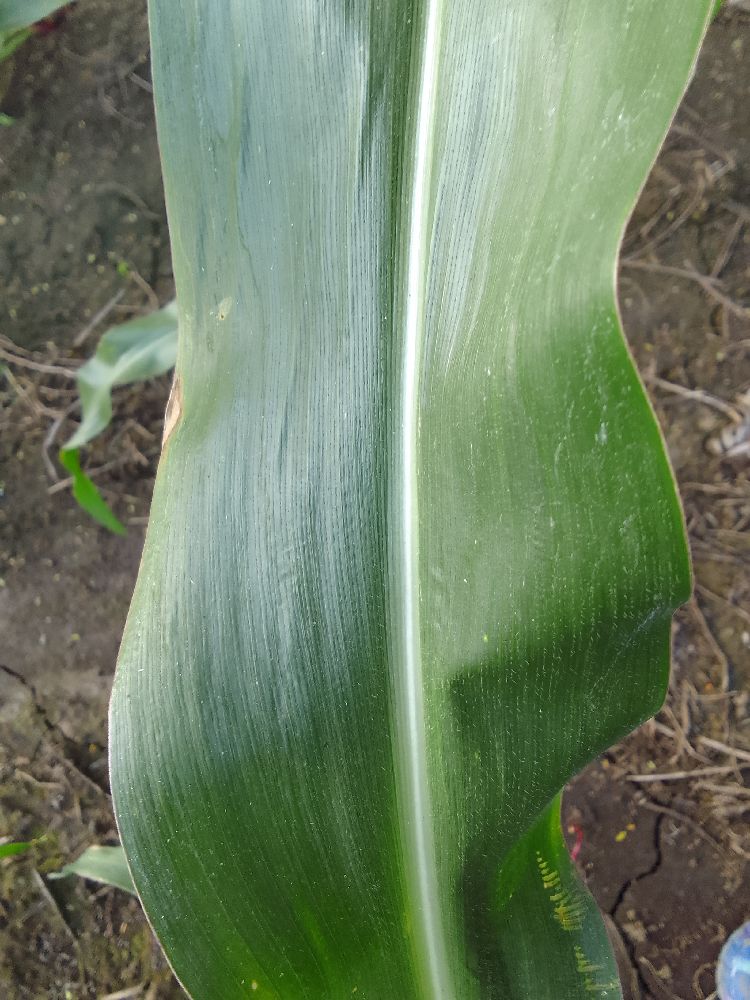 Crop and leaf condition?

maize, healthy
